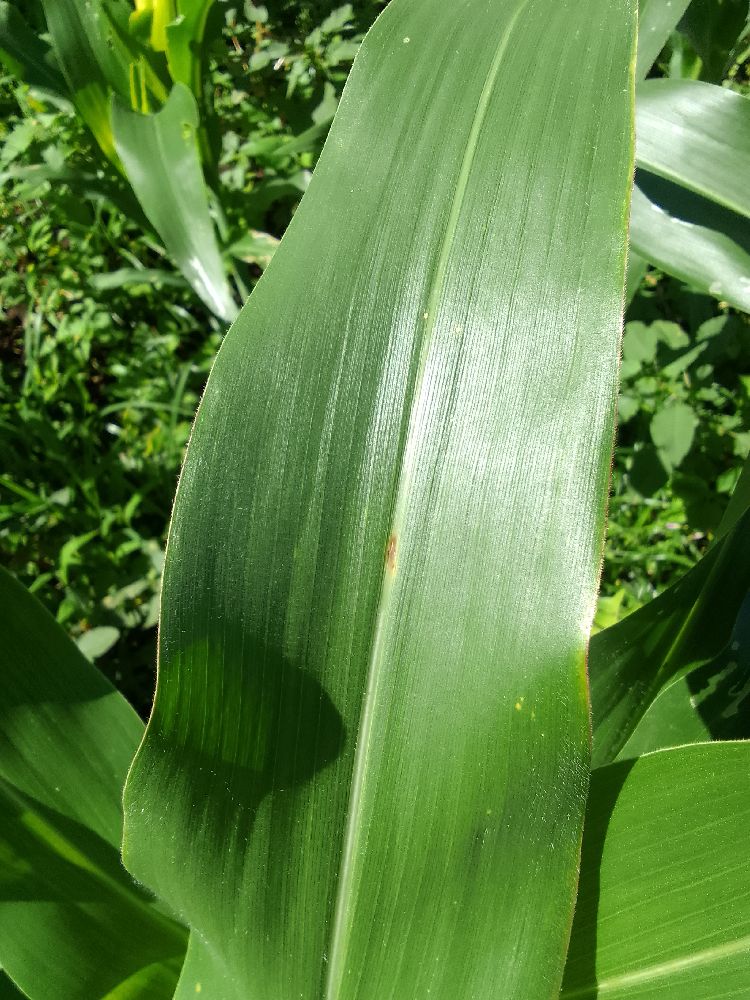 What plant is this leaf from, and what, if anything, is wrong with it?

maize, healthy
